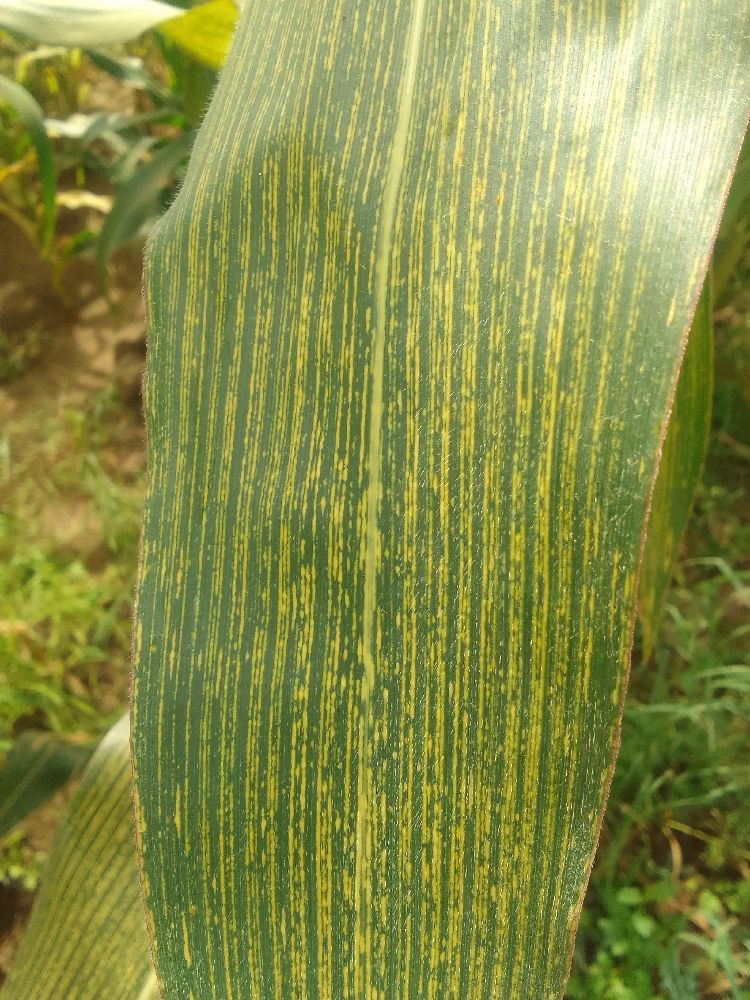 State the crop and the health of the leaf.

maize, maize streak virus
